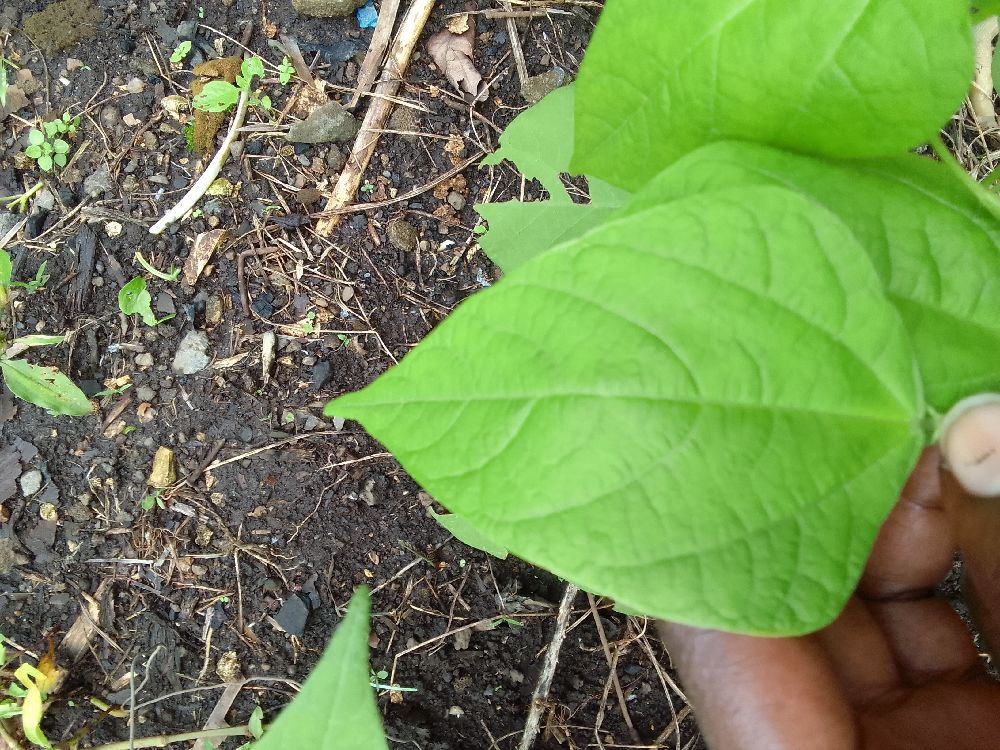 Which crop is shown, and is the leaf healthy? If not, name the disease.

common bean, healthy
